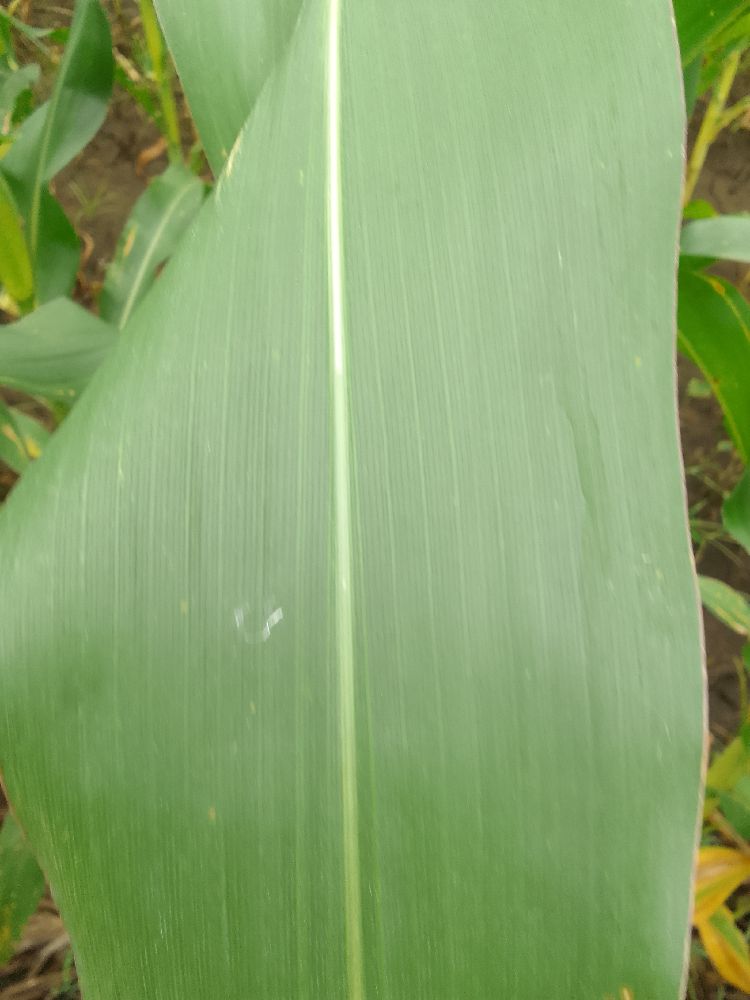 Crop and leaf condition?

maize, healthy
